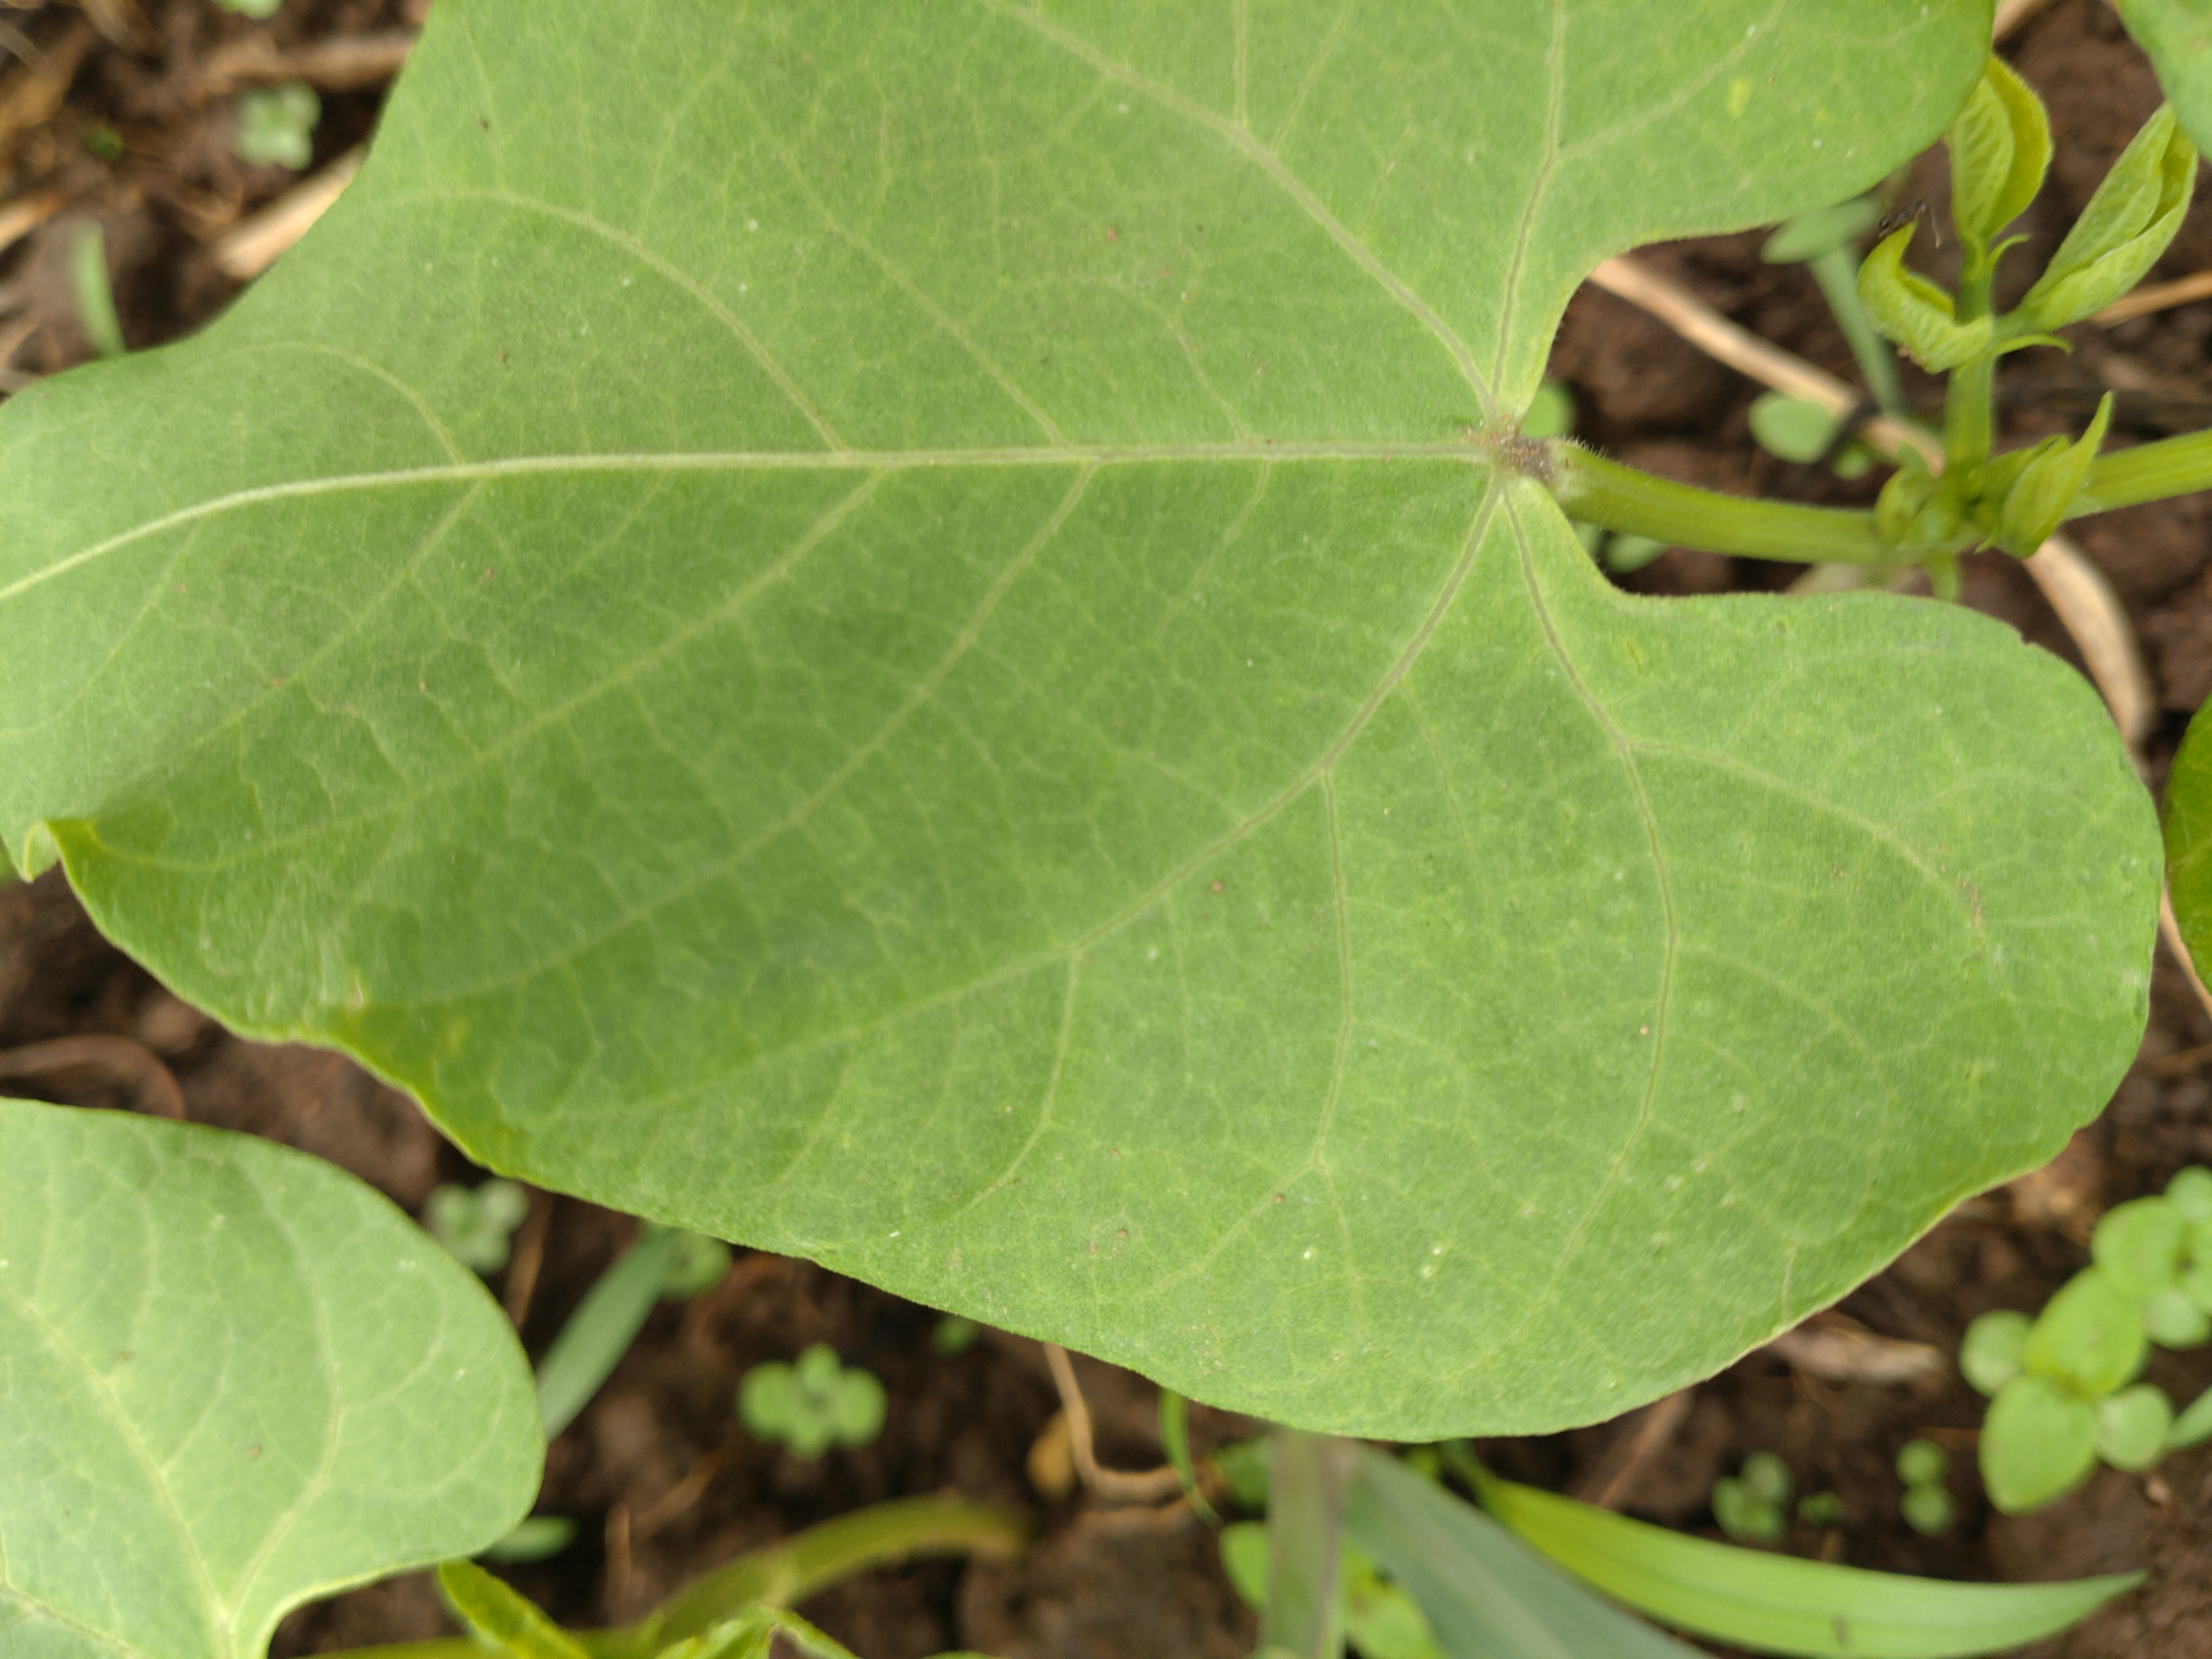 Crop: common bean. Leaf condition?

healthy
